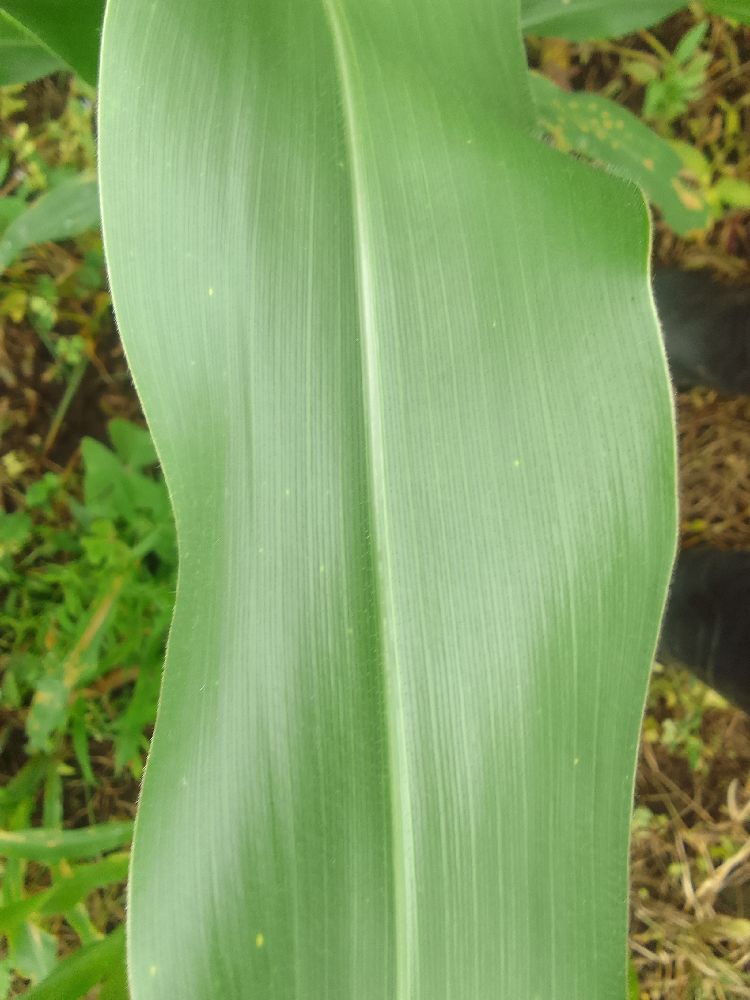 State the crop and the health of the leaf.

maize, healthy
